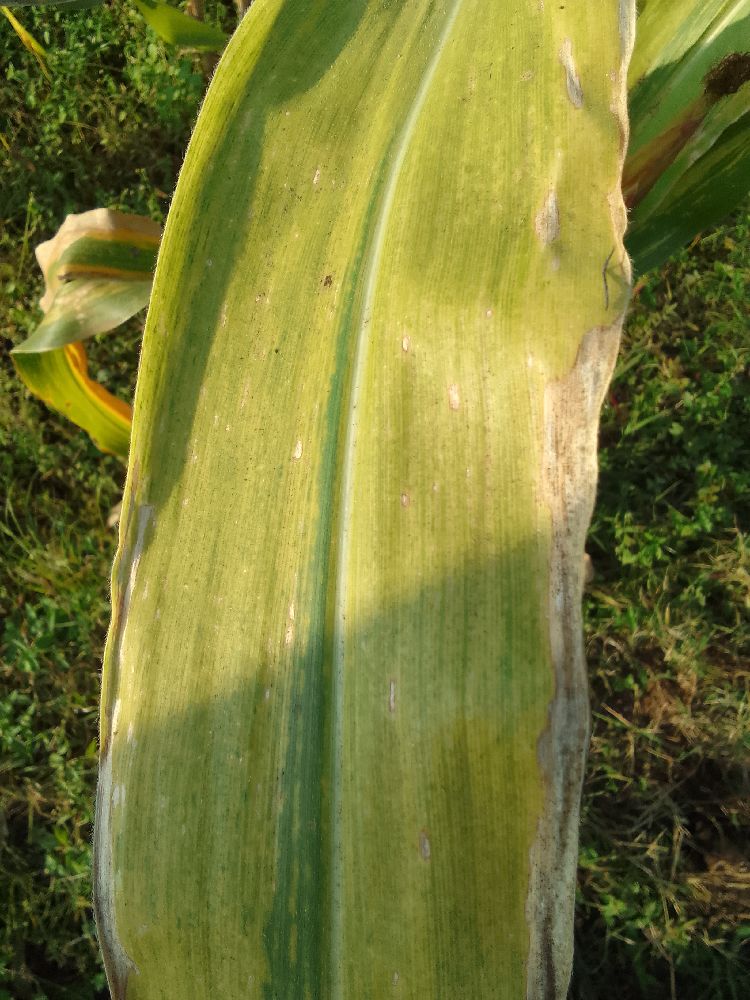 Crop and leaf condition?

maize, maize lethal necrosis
